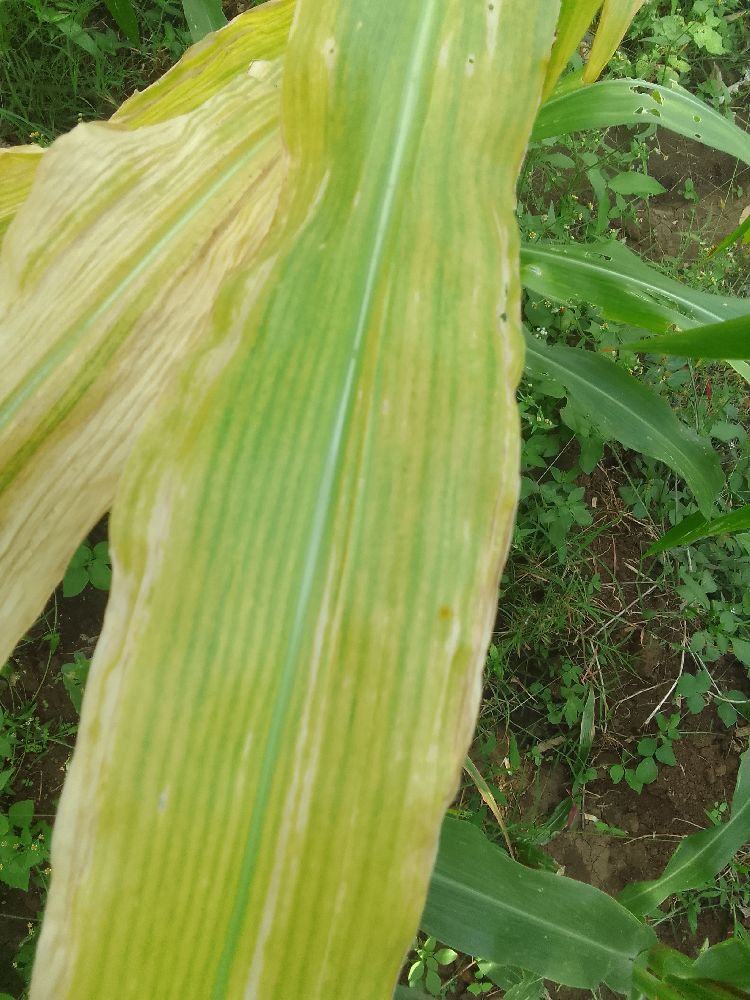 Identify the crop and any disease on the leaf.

maize, maize lethal necrosis
